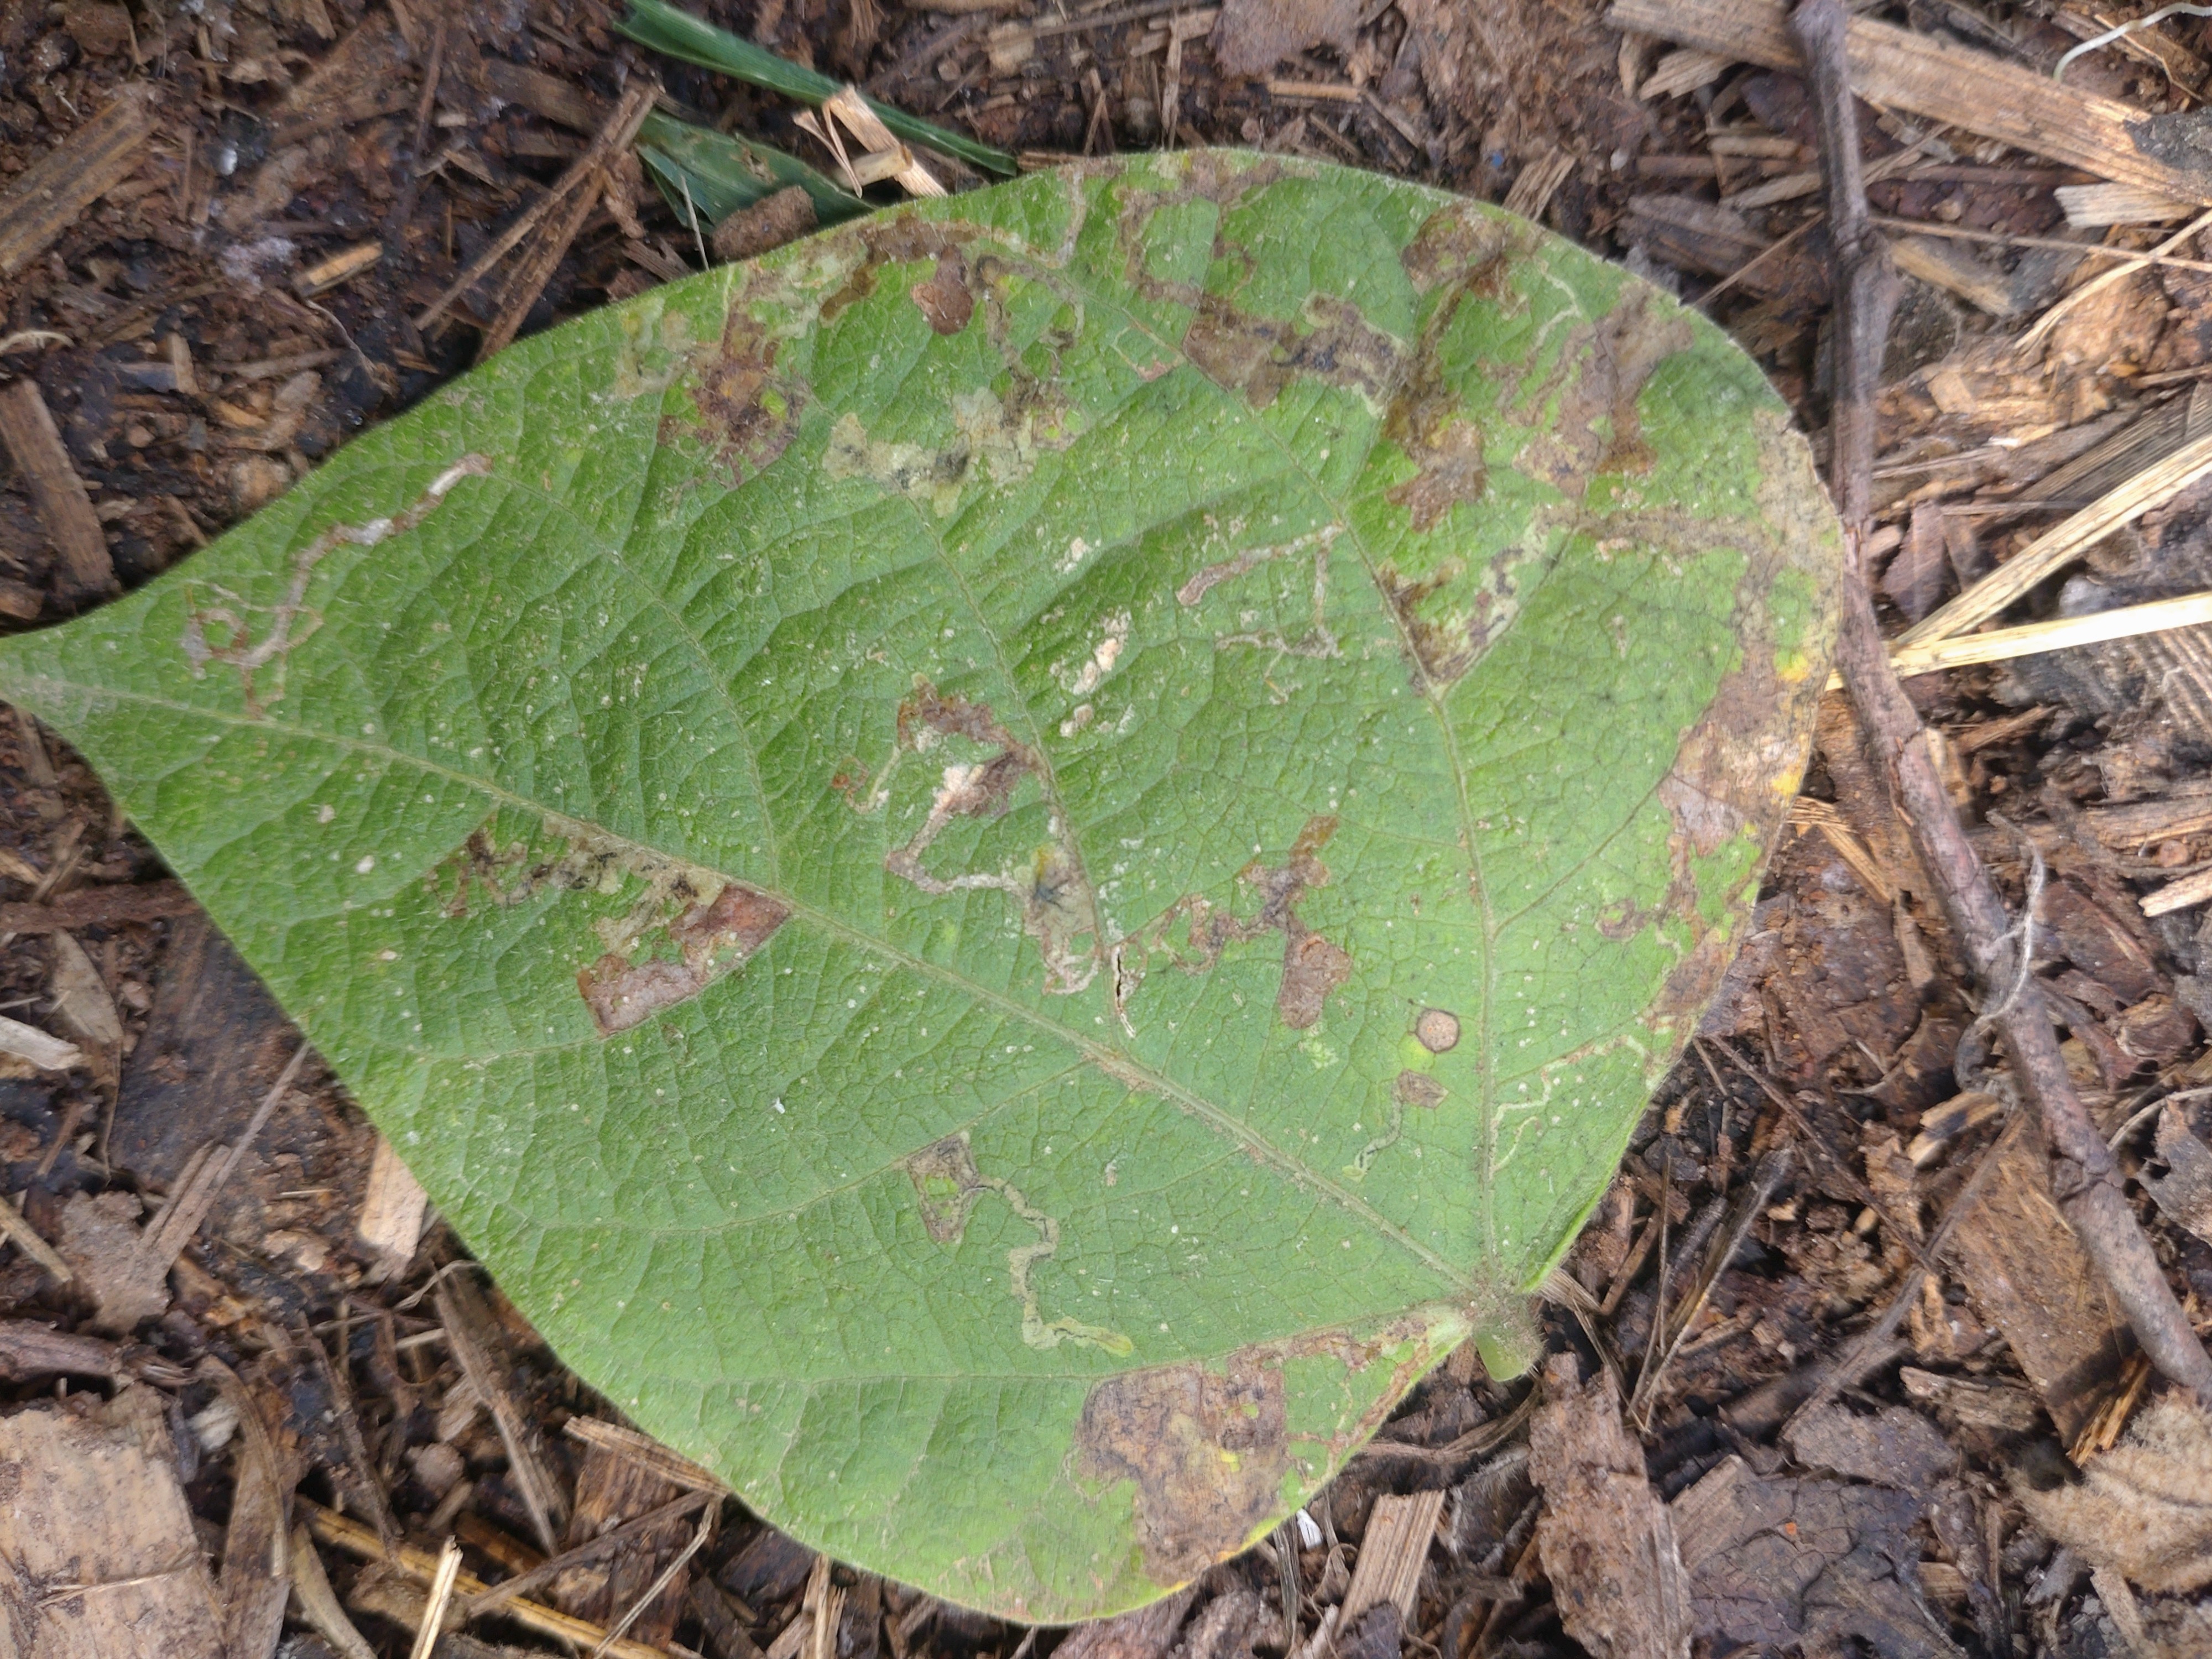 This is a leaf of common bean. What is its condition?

anthracnose
